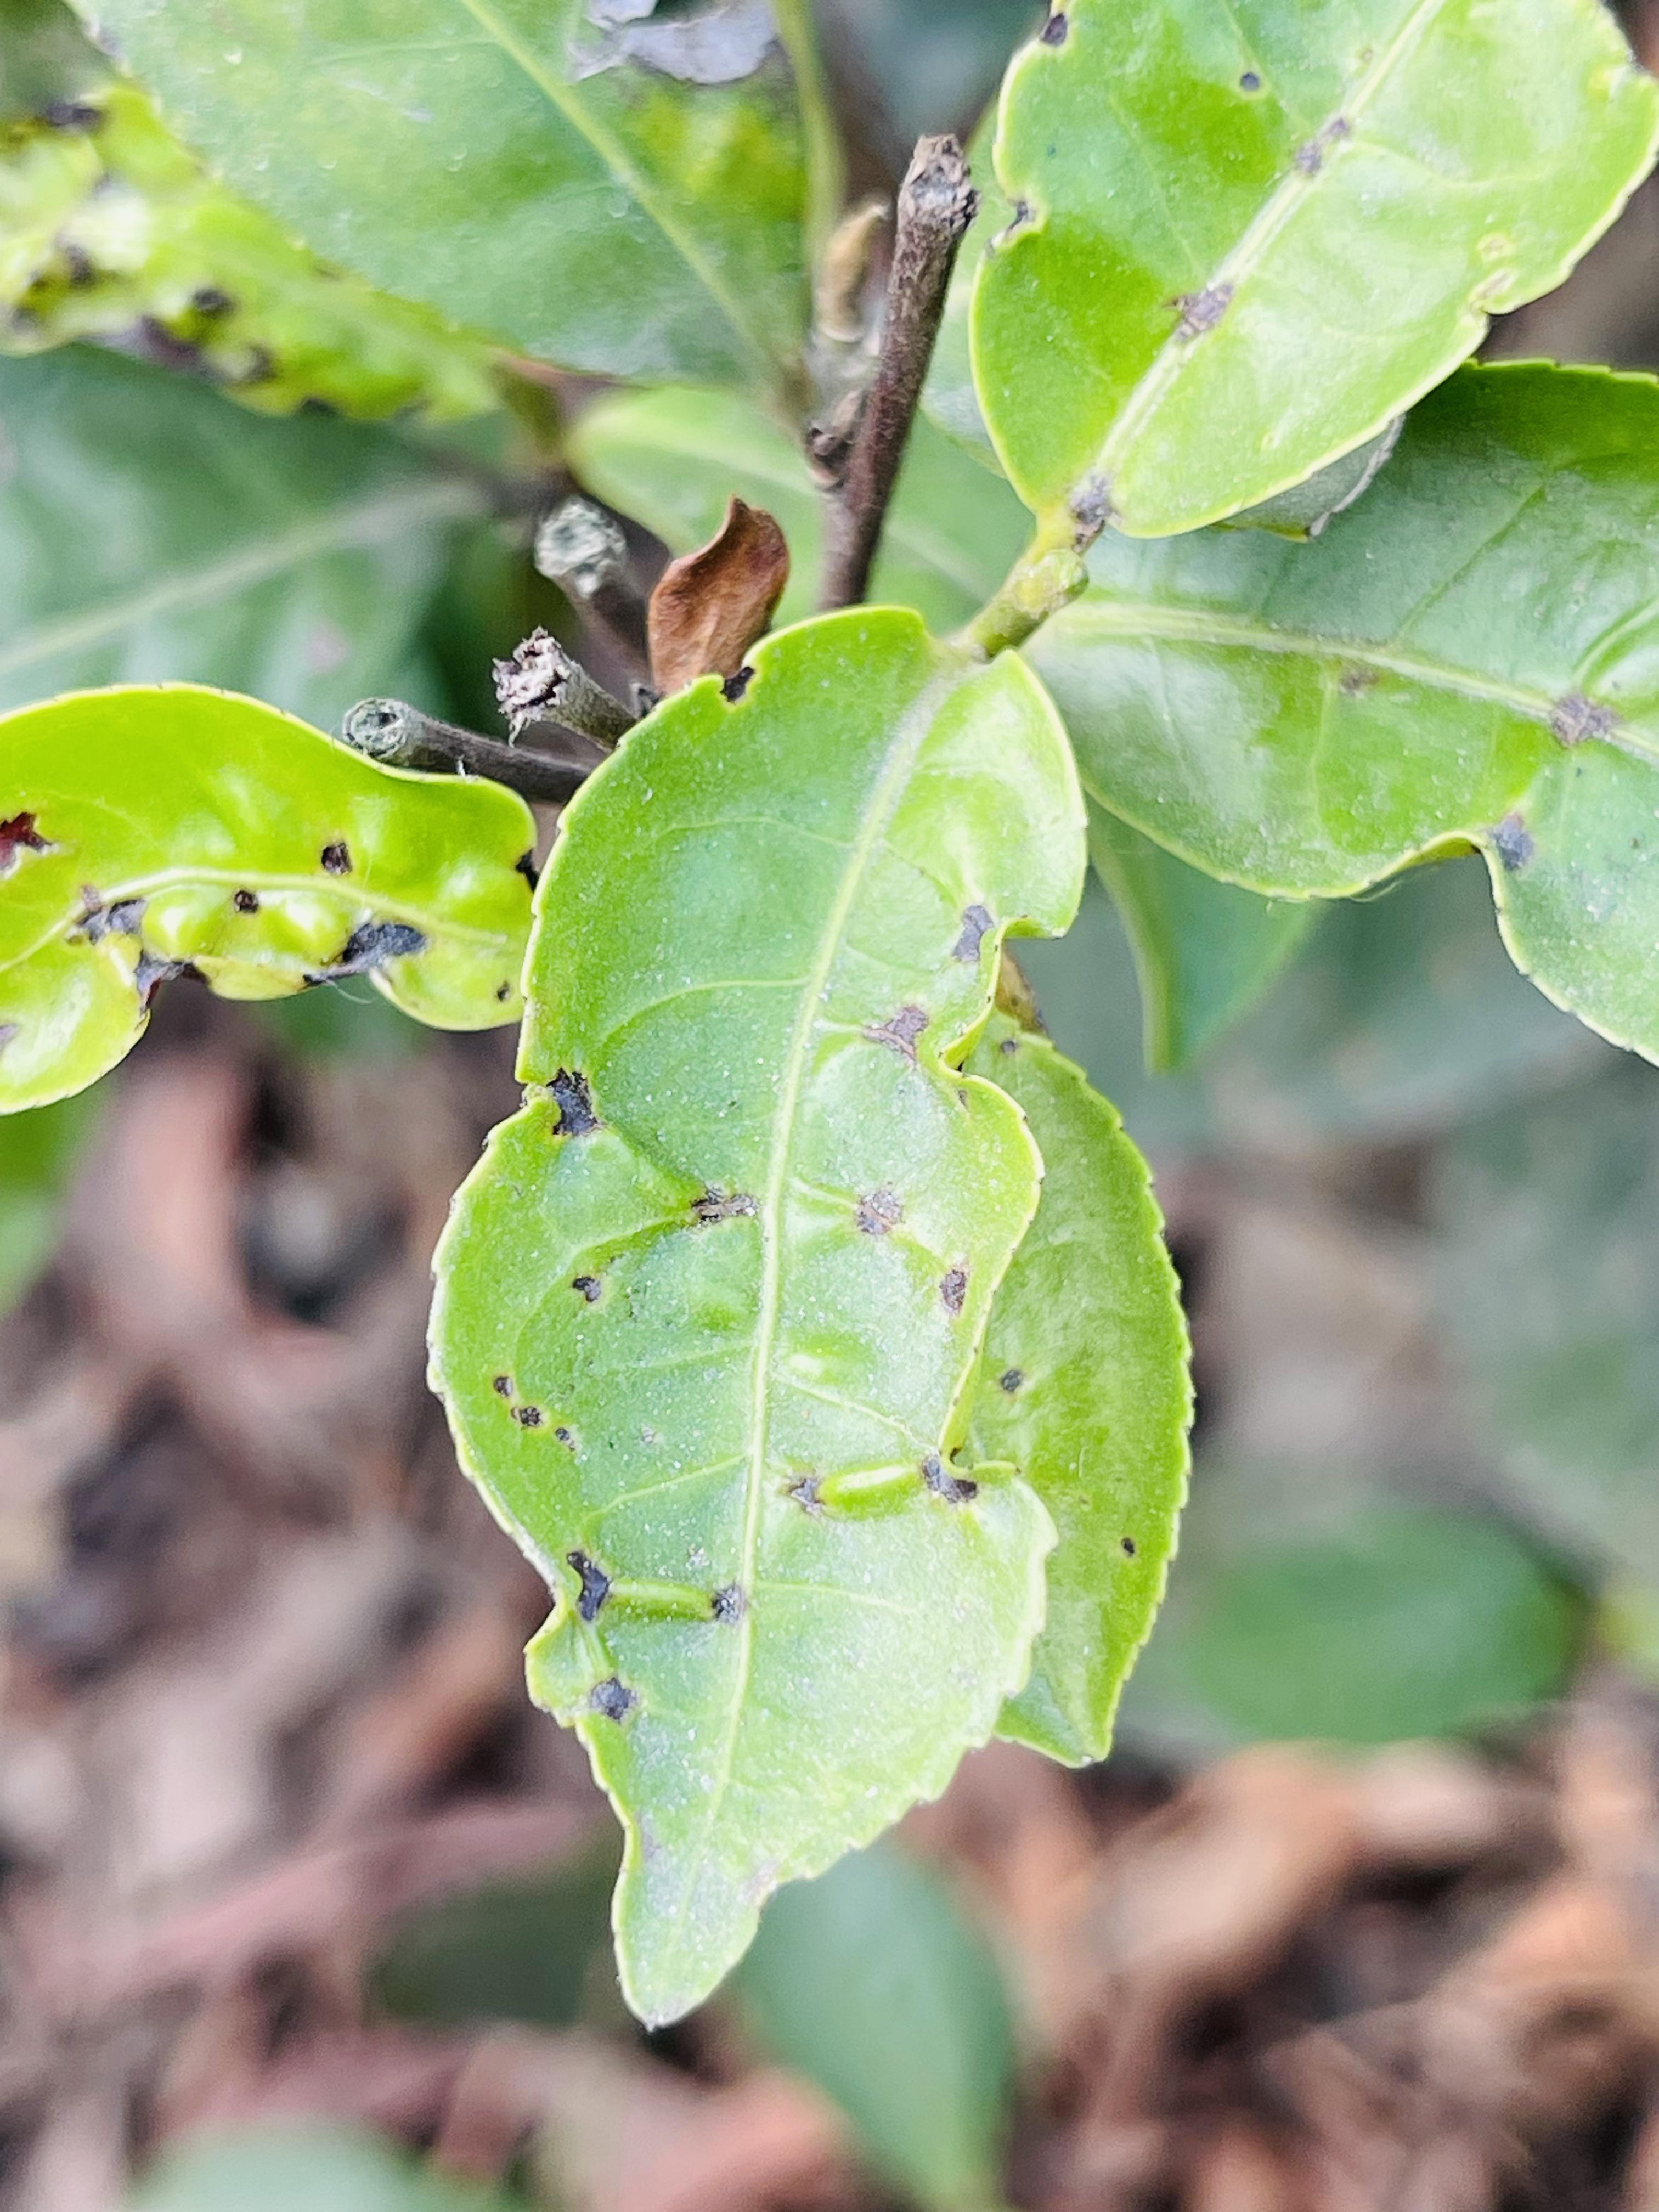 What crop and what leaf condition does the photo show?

tea, helopeltis
